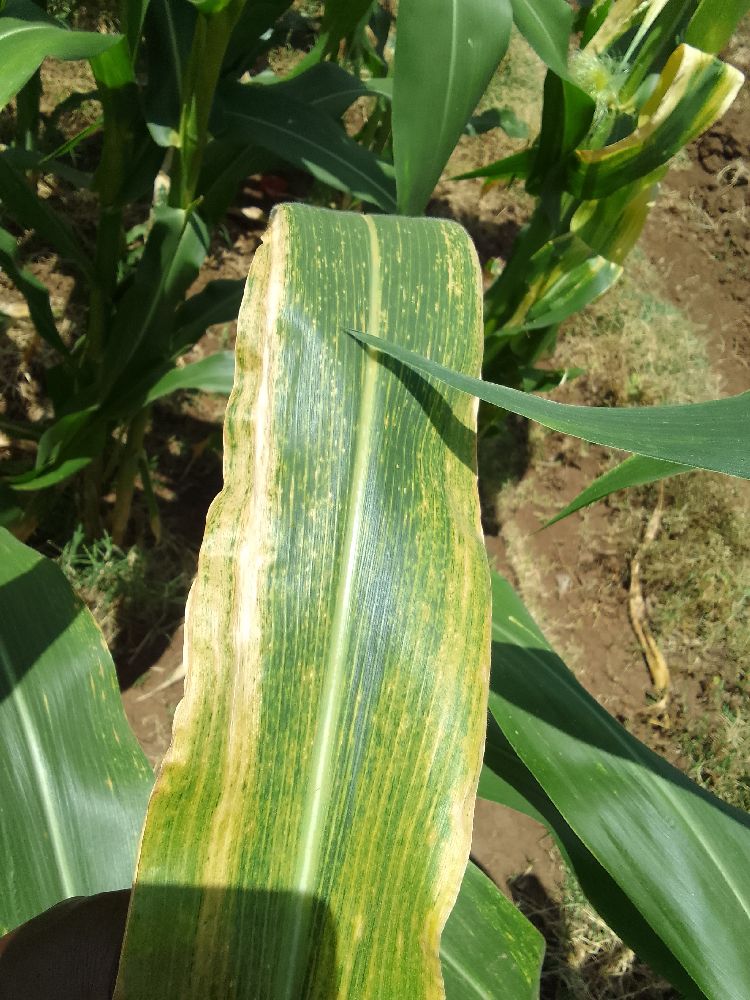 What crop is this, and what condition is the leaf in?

maize, maize lethal necrosis
